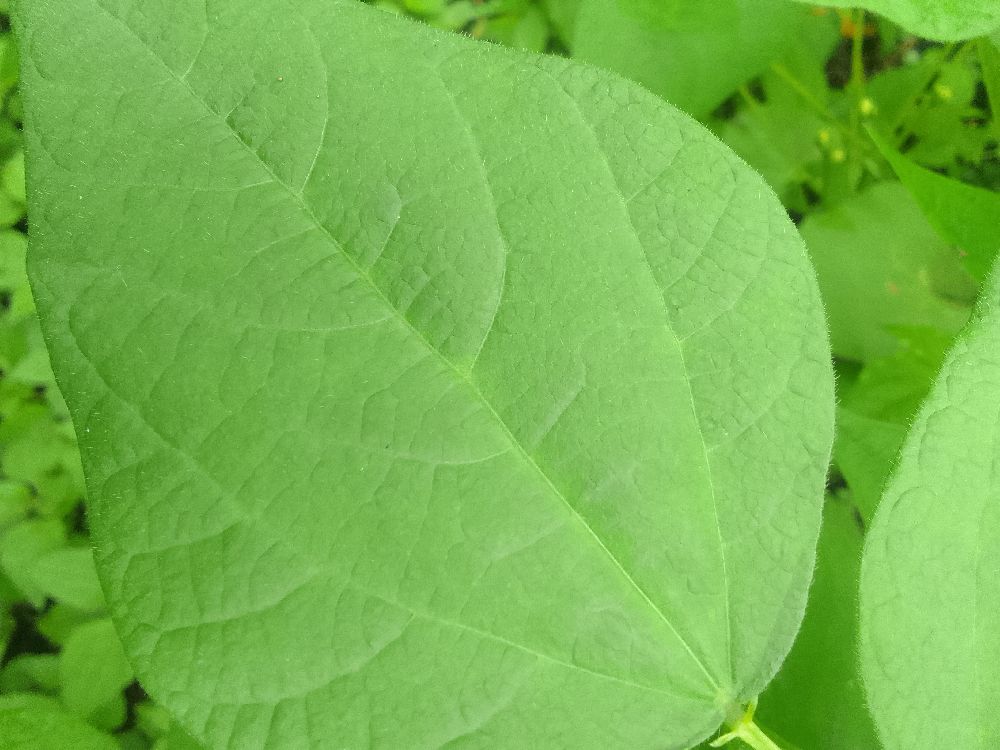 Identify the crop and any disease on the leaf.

common bean, healthy
